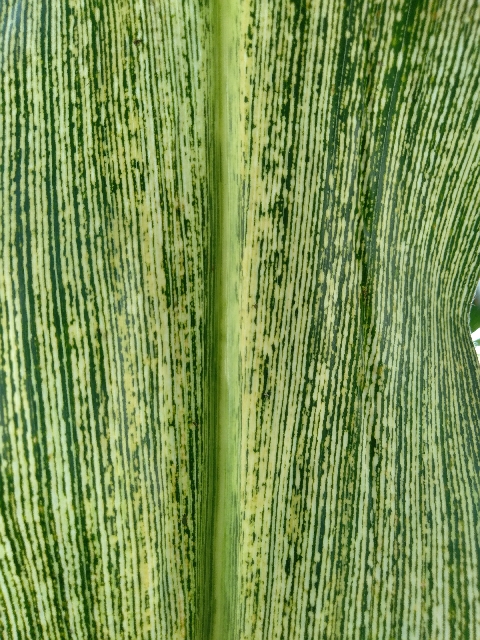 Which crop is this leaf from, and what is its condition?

maize, maize streak virus
